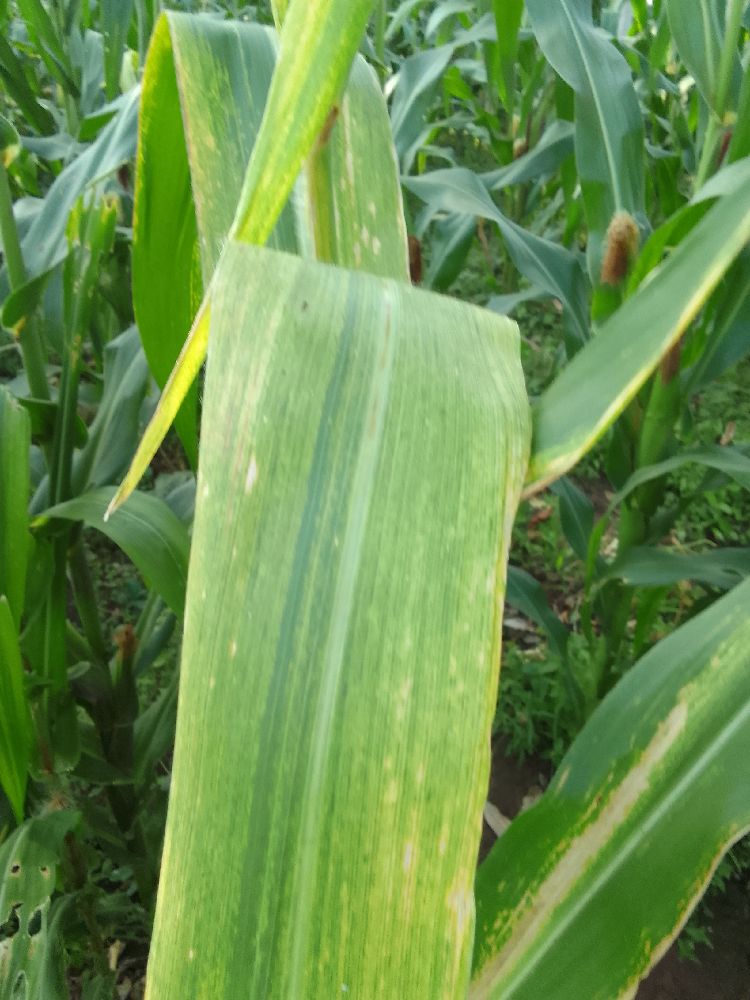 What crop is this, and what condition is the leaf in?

maize, maize lethal necrosis
